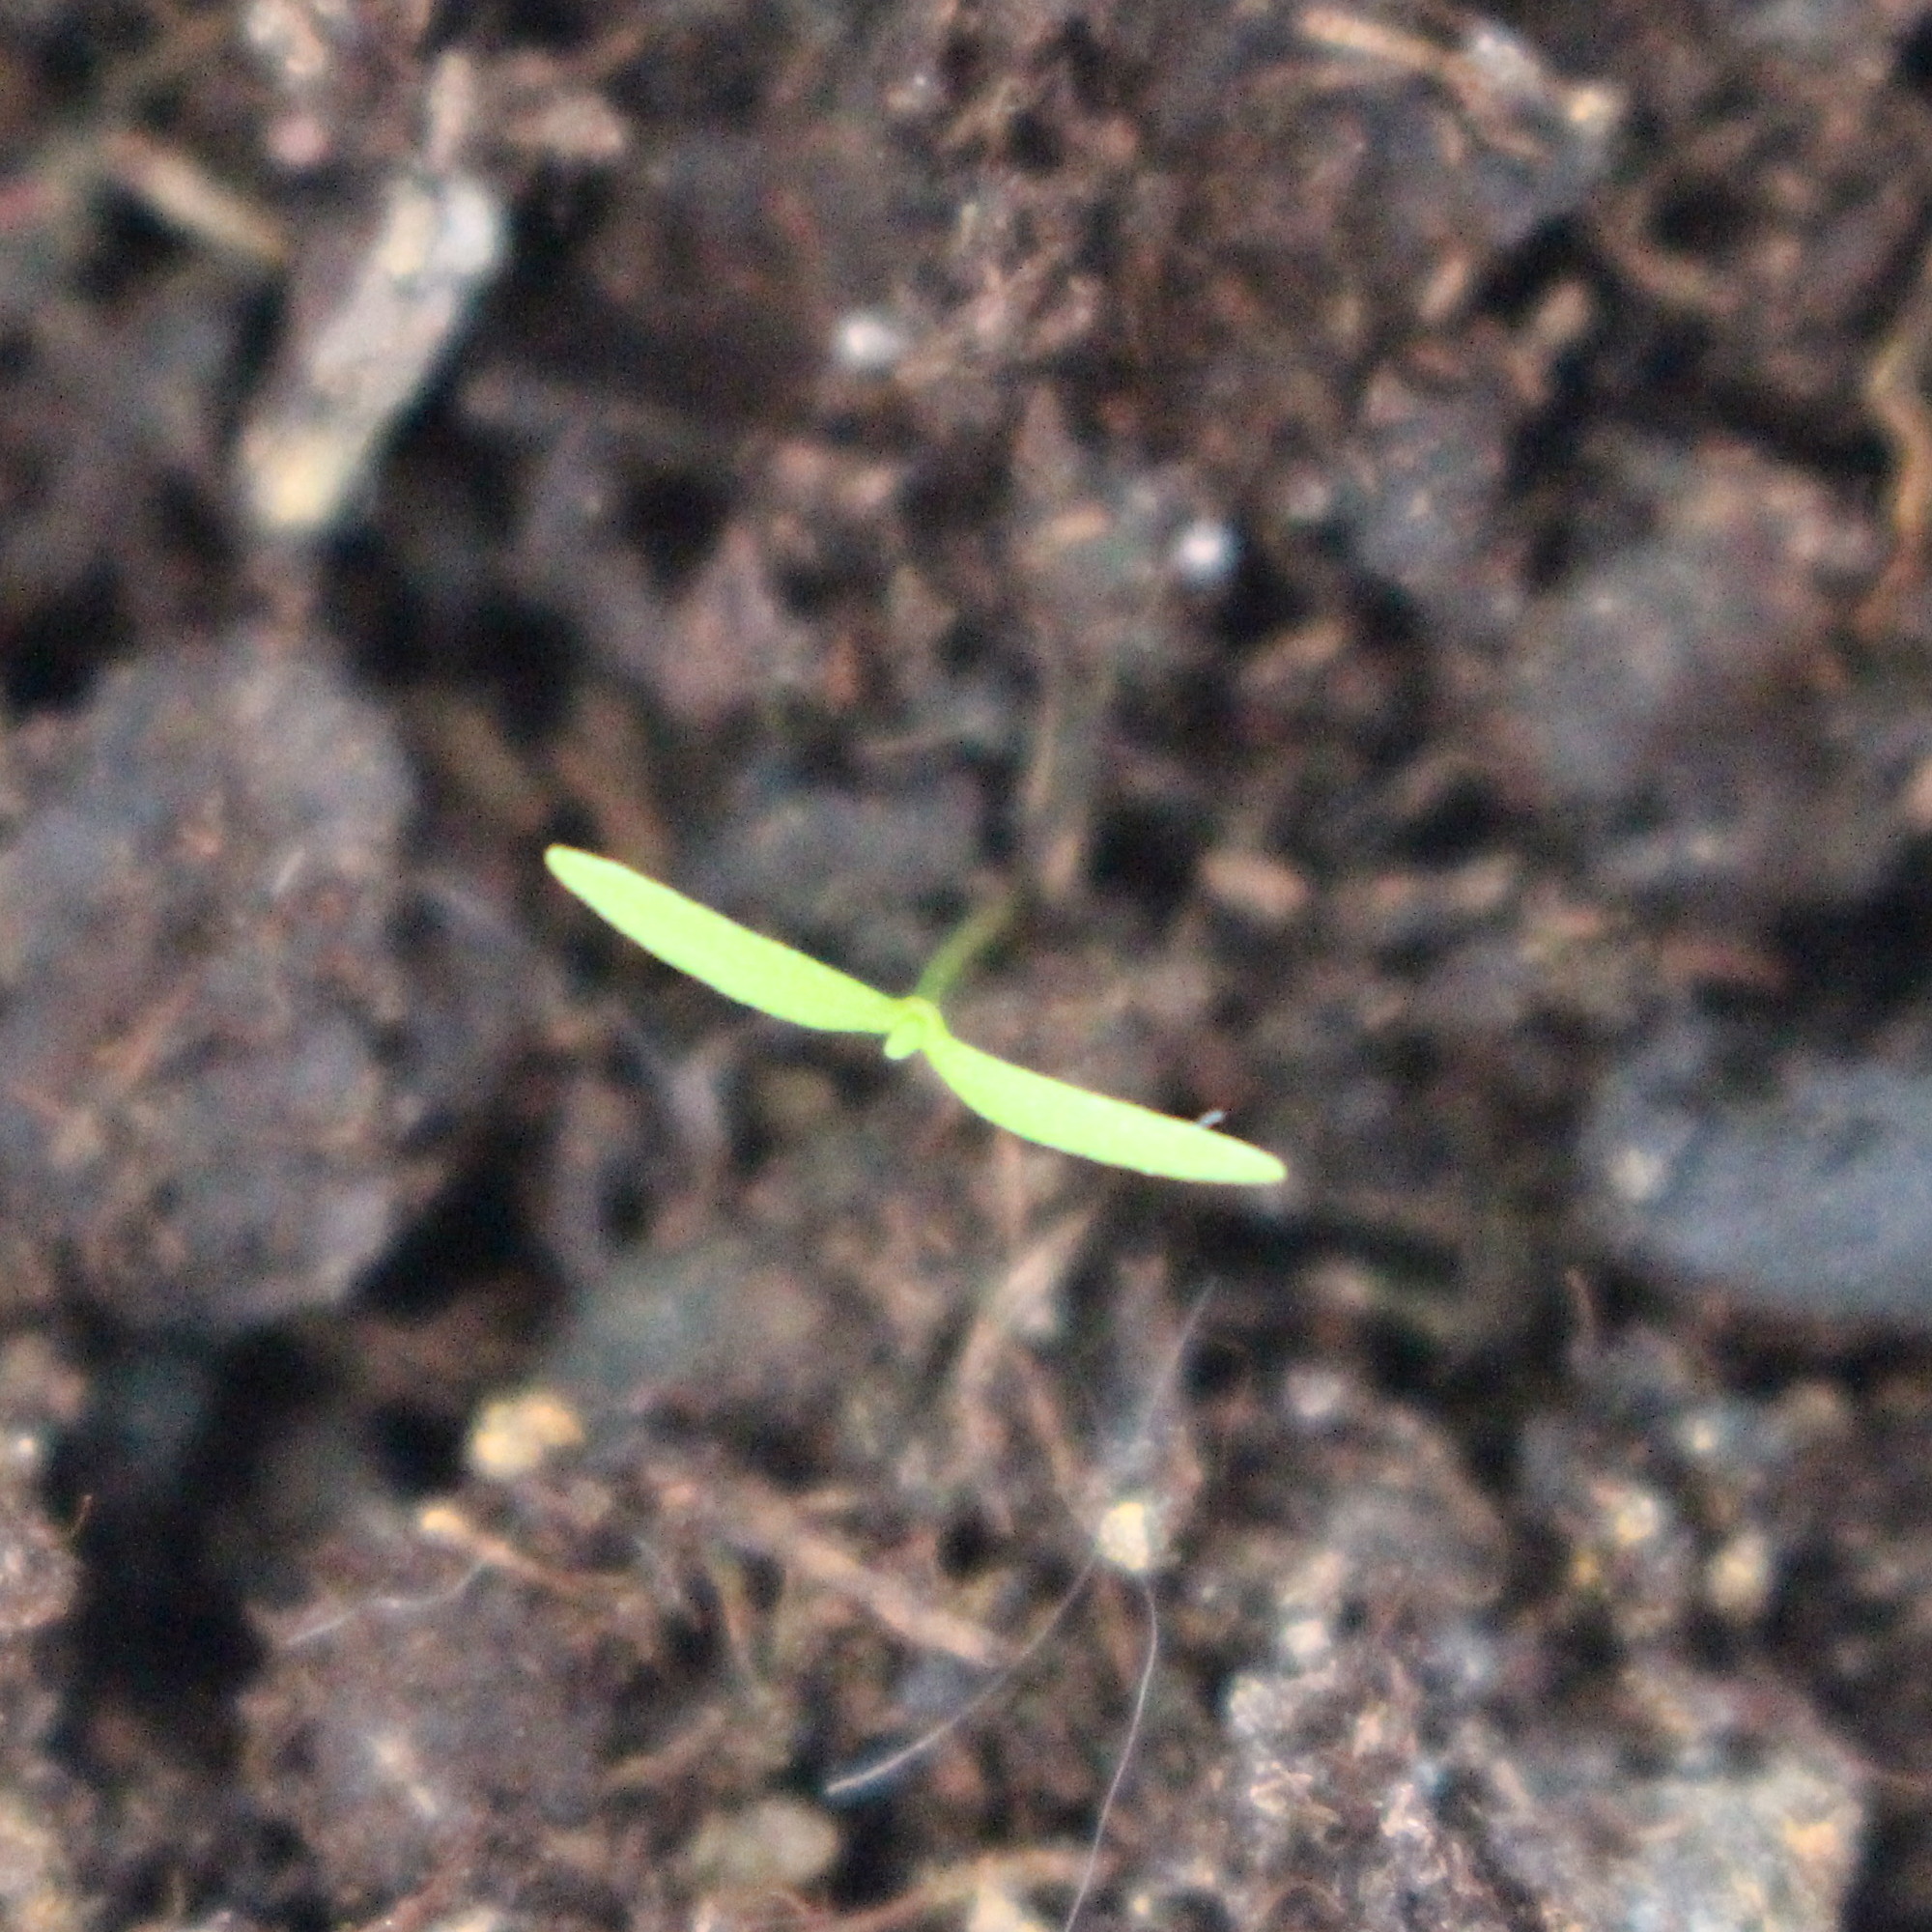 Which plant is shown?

Papaver rhoeas
